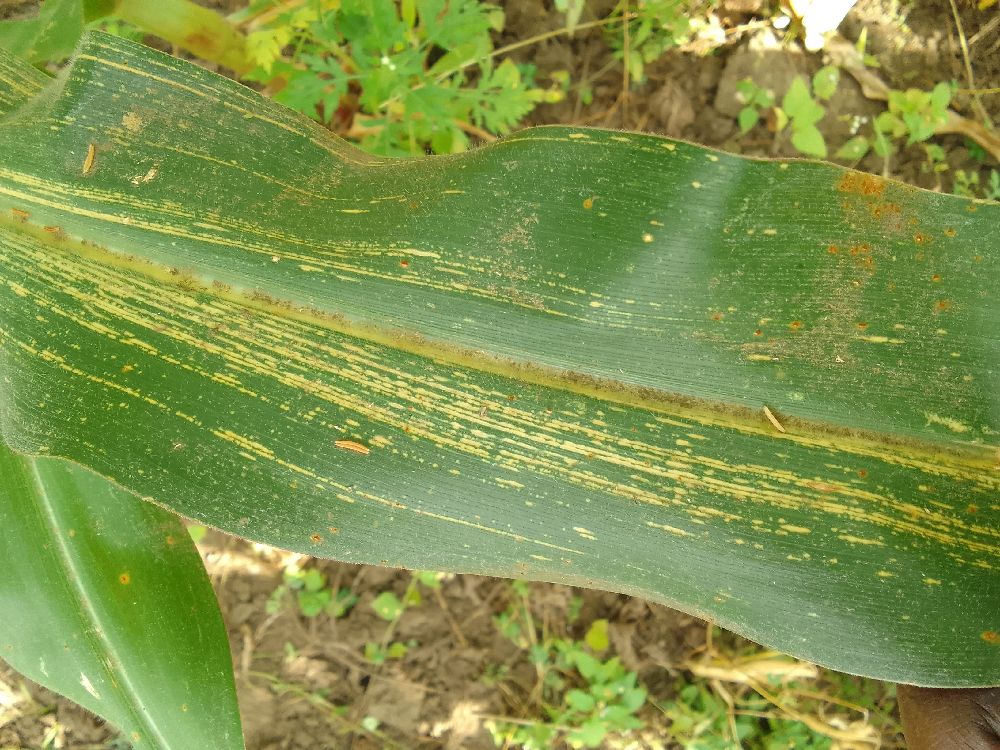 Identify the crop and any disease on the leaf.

maize, maize streak virus
